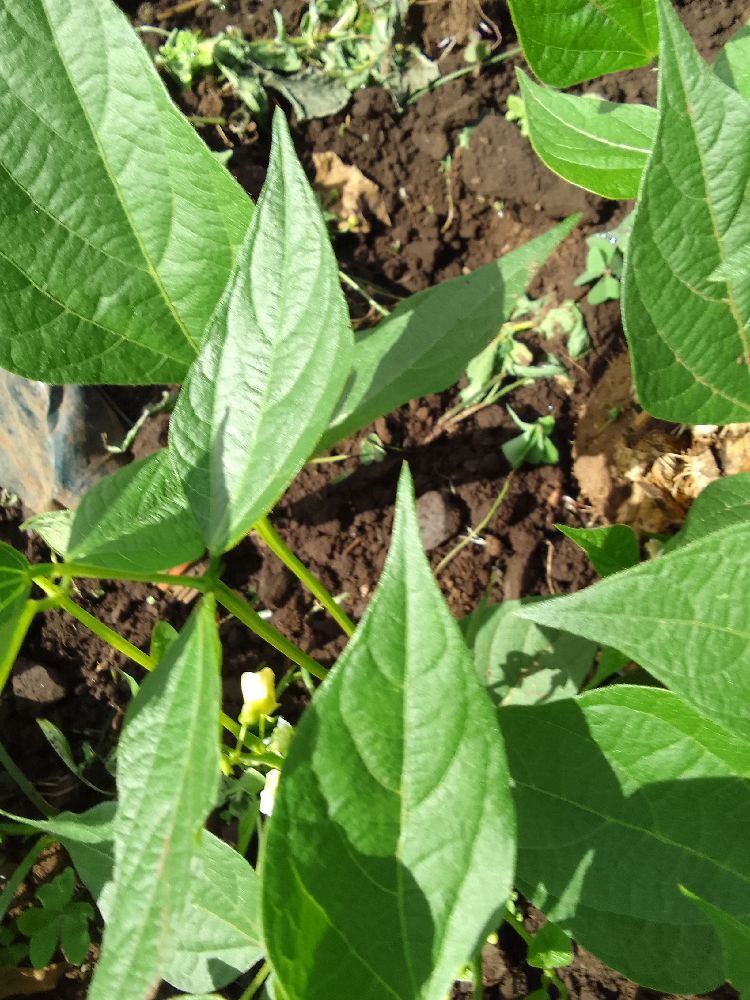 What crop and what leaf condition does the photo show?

common bean, healthy
